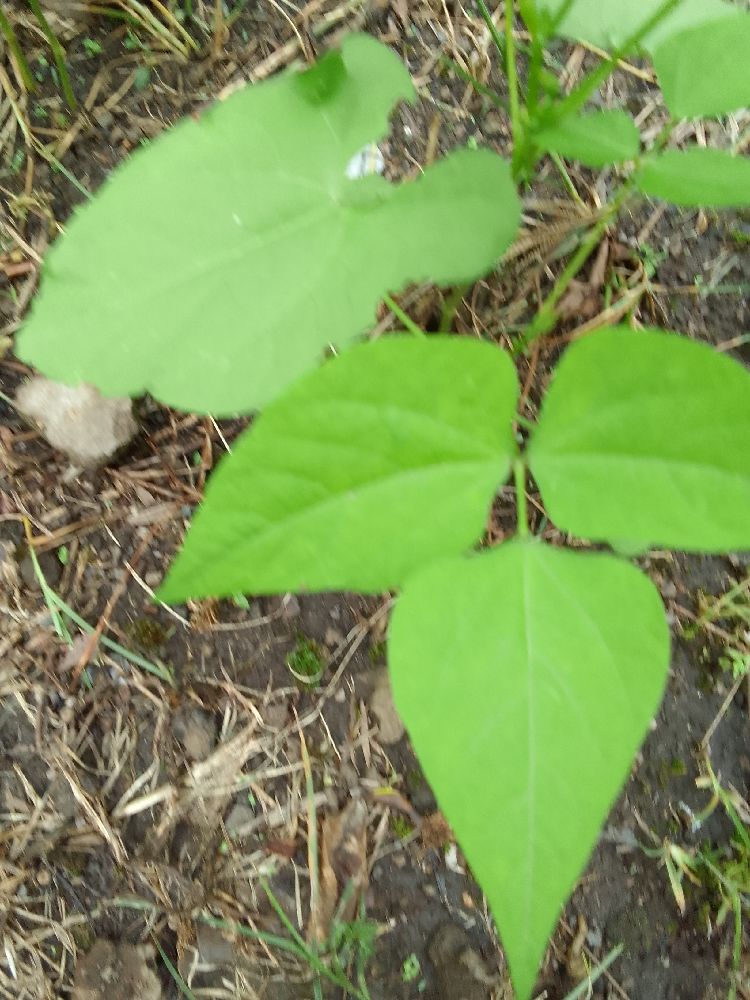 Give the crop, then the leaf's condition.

common bean, healthy
